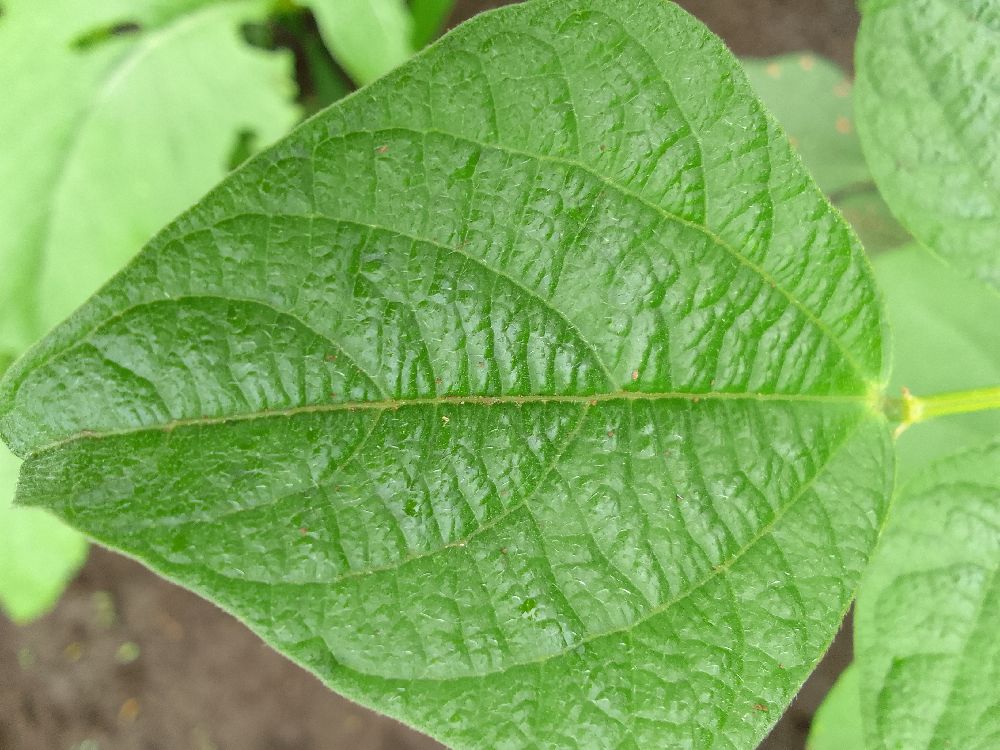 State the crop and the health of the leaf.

common bean, healthy
